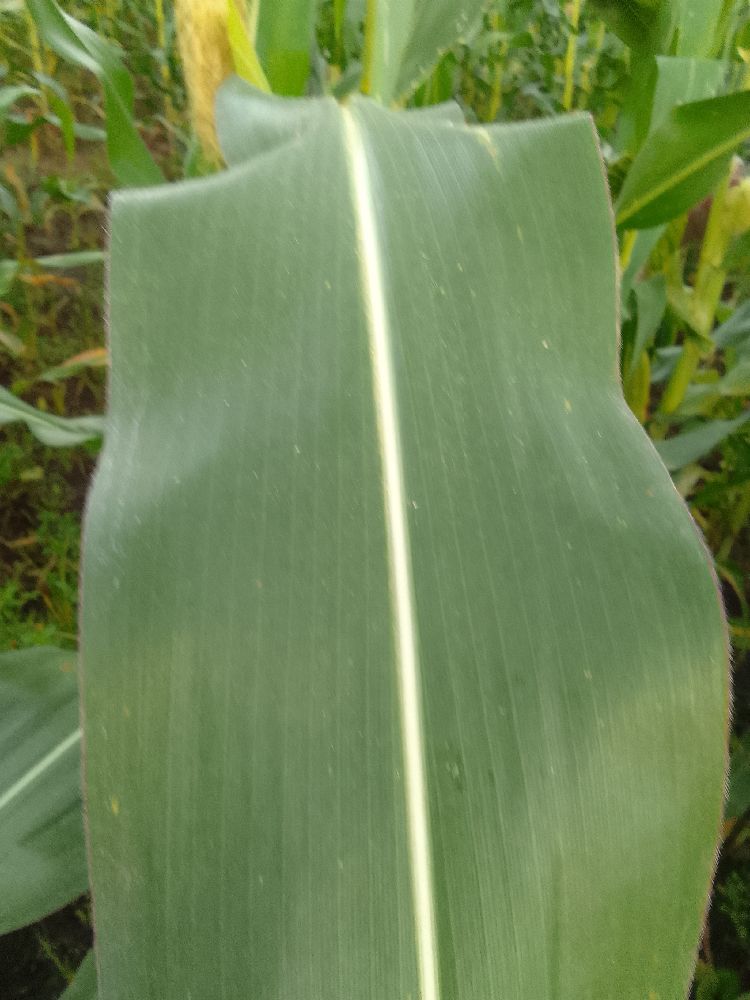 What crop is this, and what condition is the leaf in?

maize, healthy
